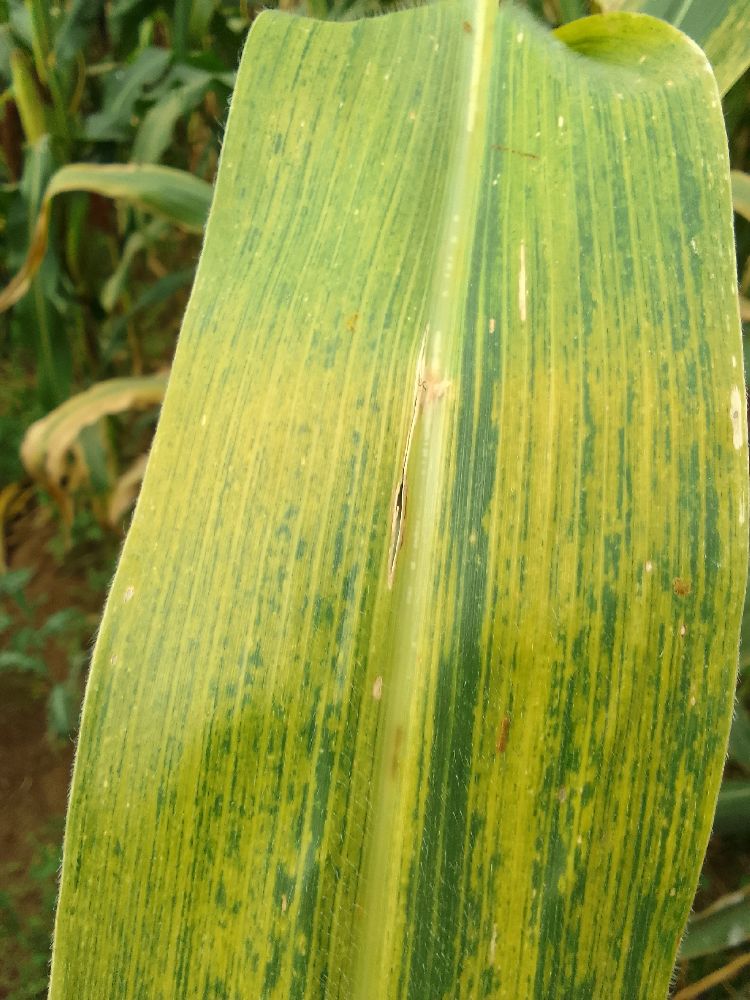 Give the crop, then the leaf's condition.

maize, maize lethal necrosis
